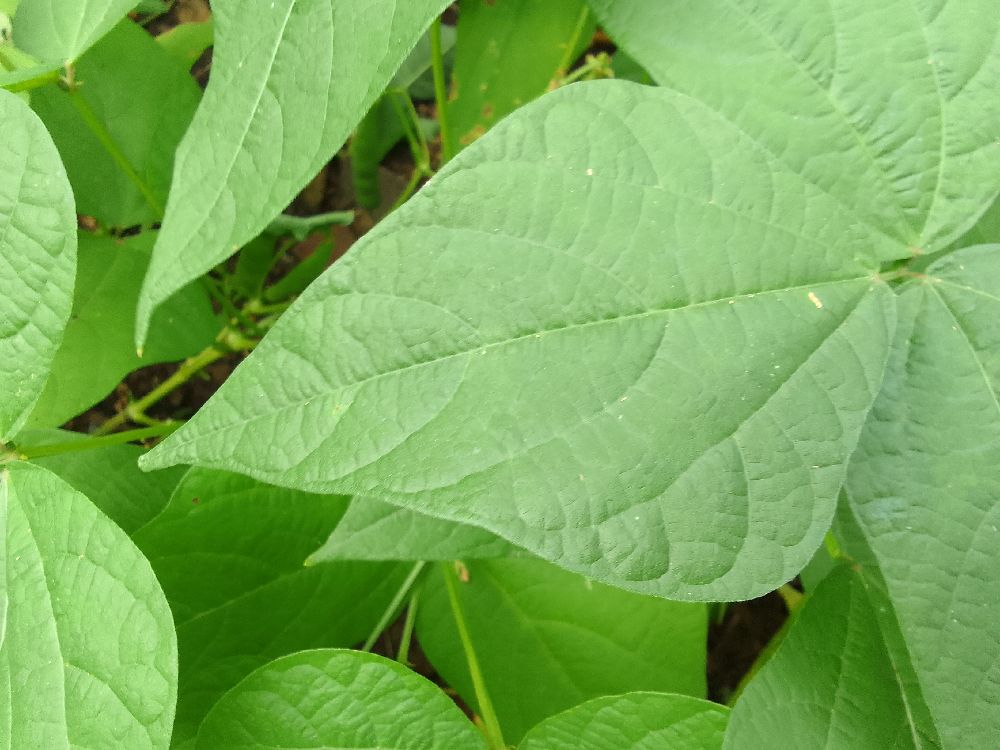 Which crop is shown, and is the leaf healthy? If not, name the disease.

common bean, healthy
